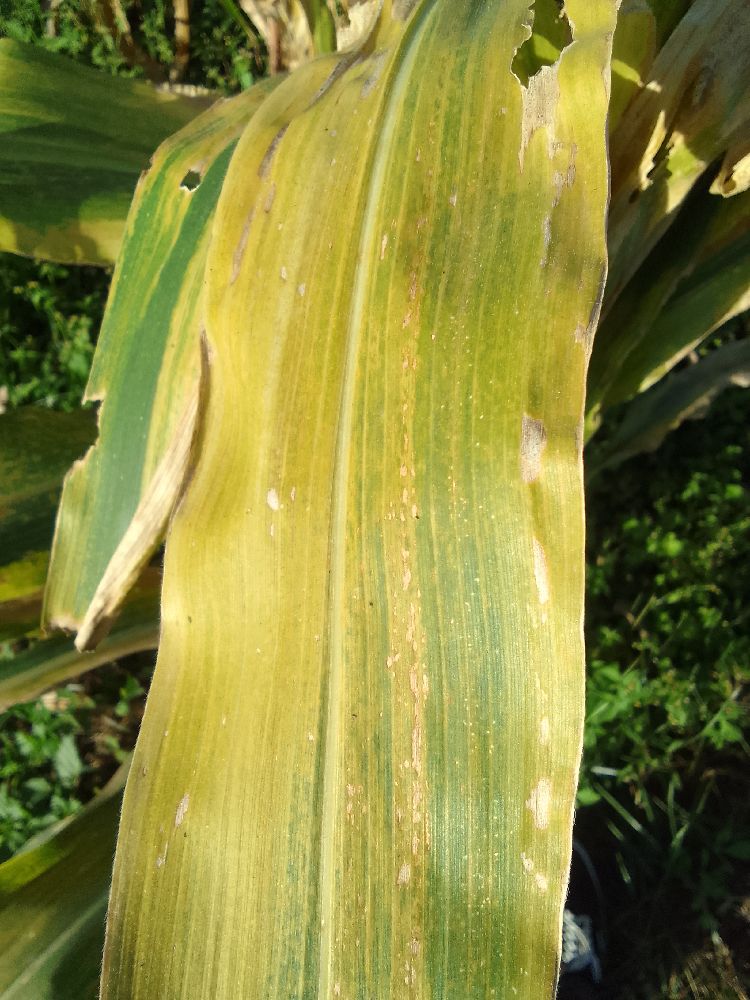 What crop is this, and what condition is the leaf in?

maize, maize lethal necrosis
